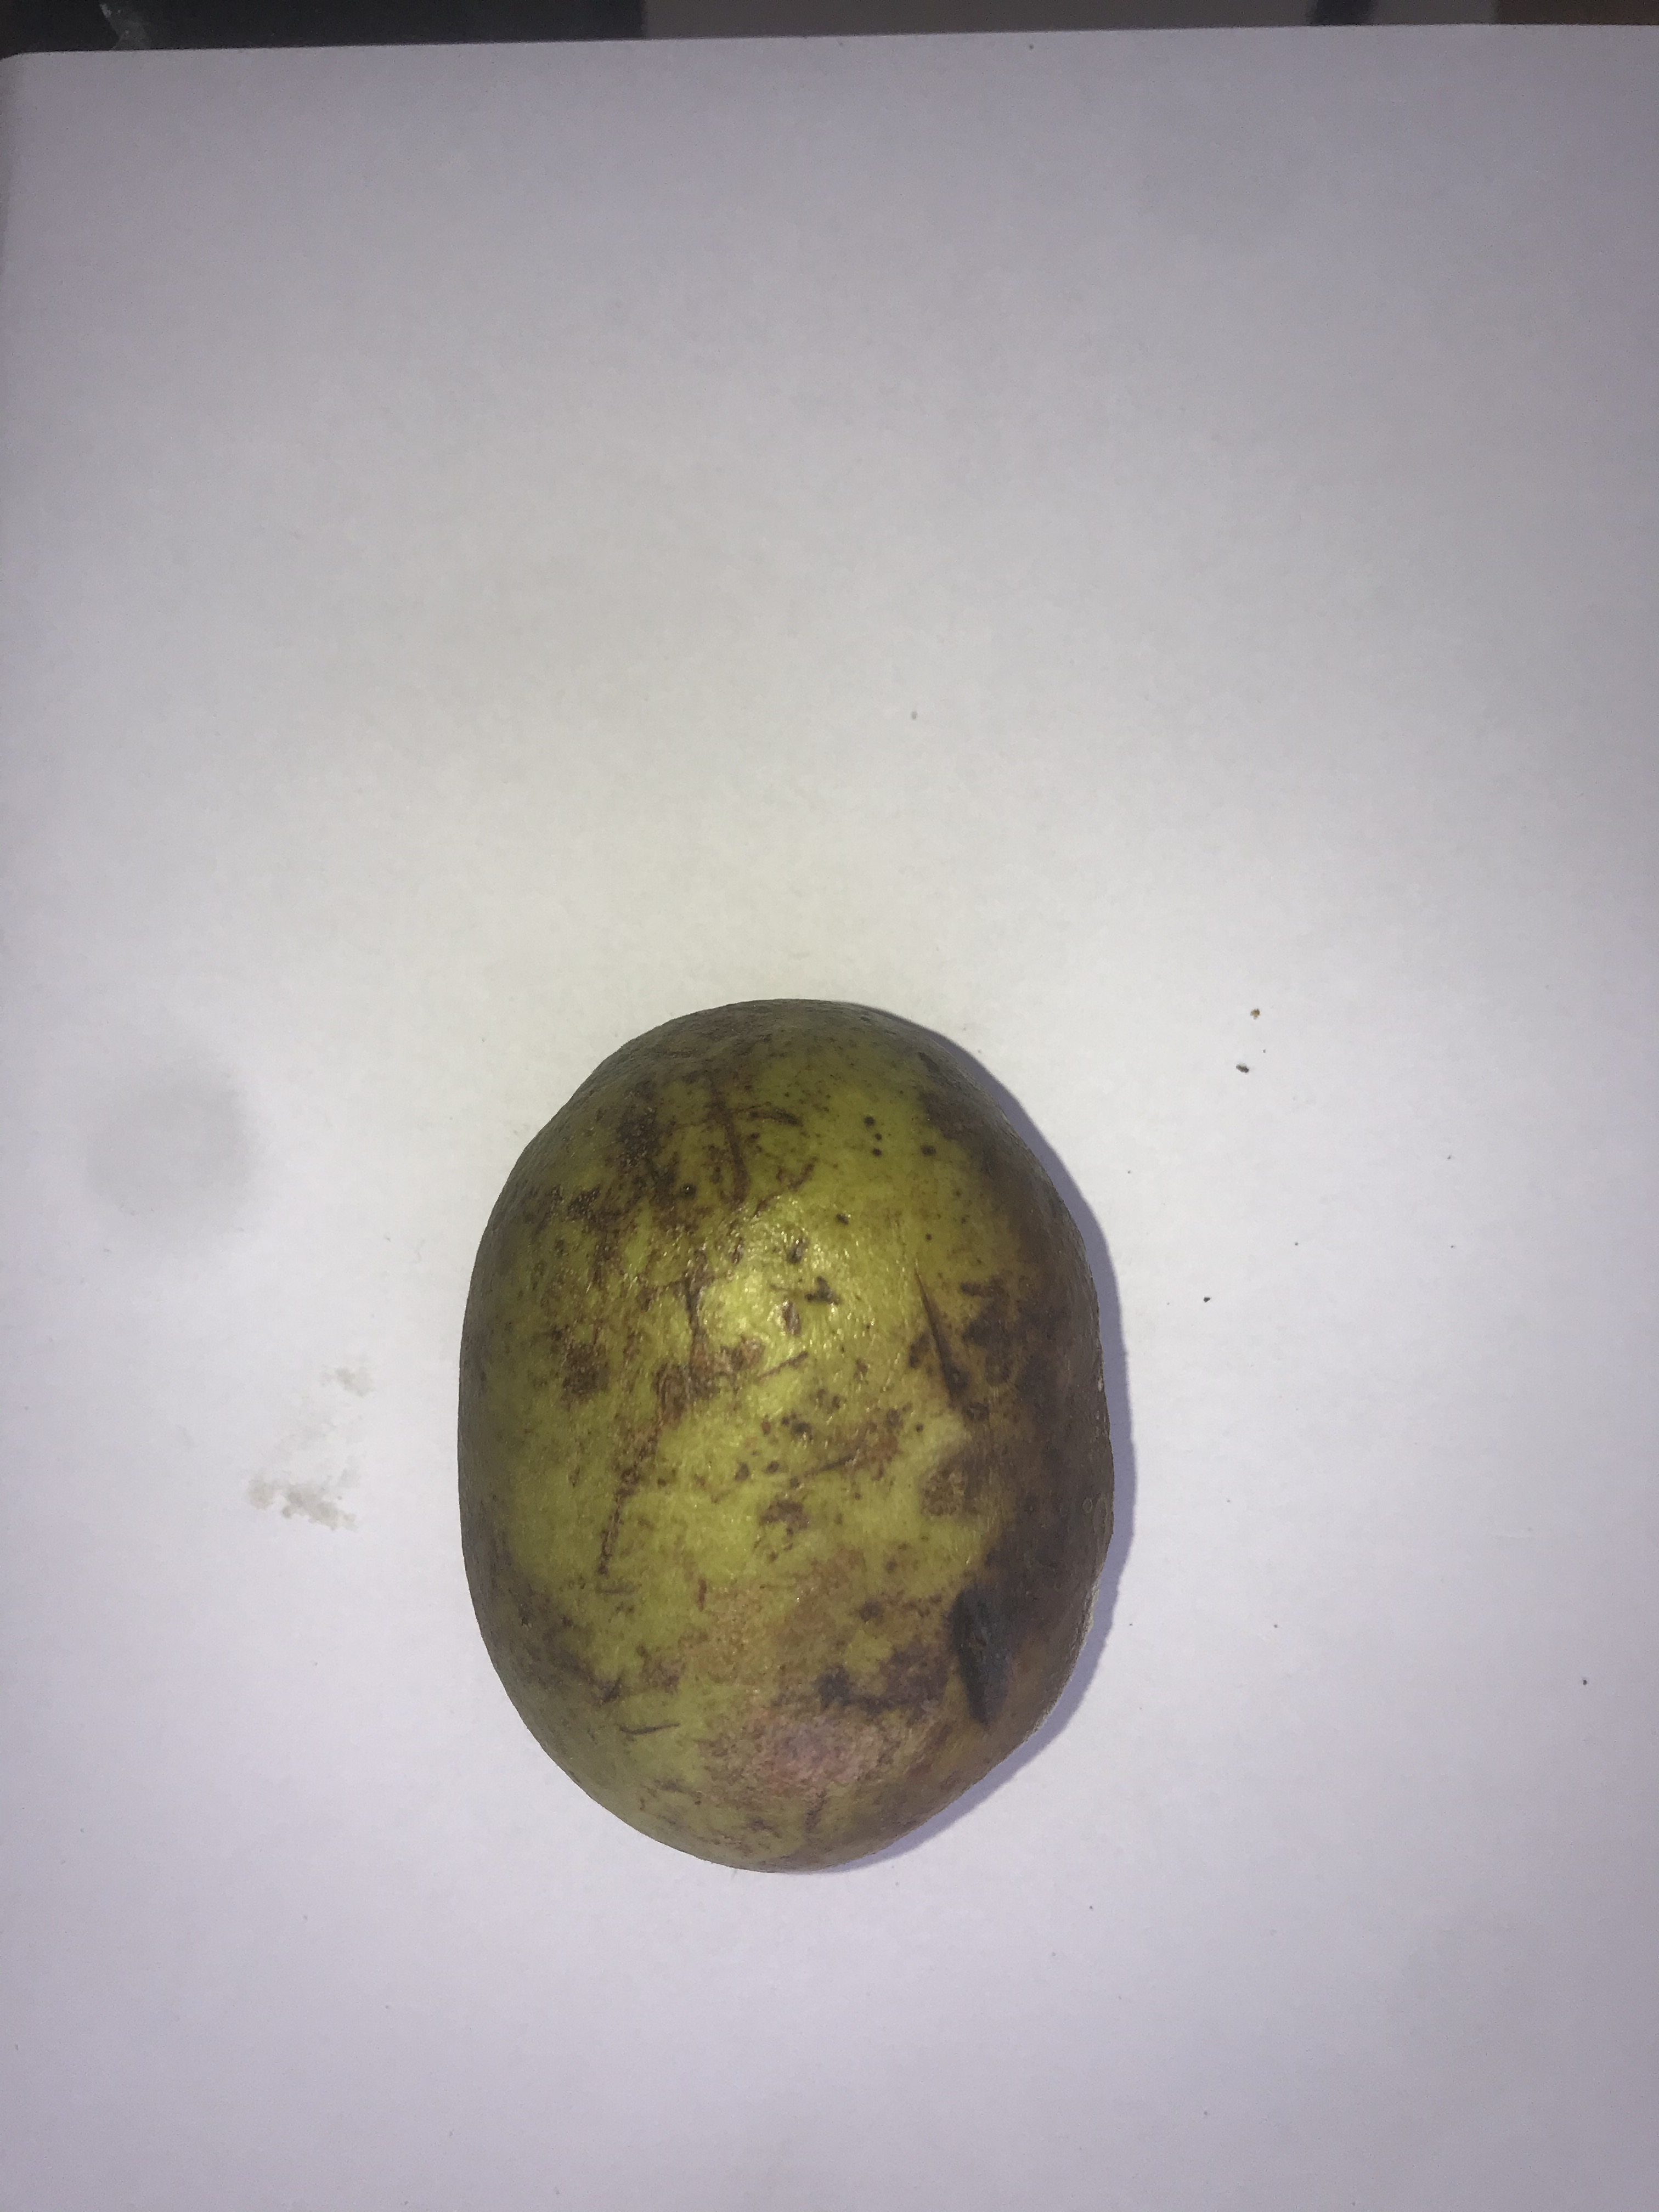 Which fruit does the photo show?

pequi
